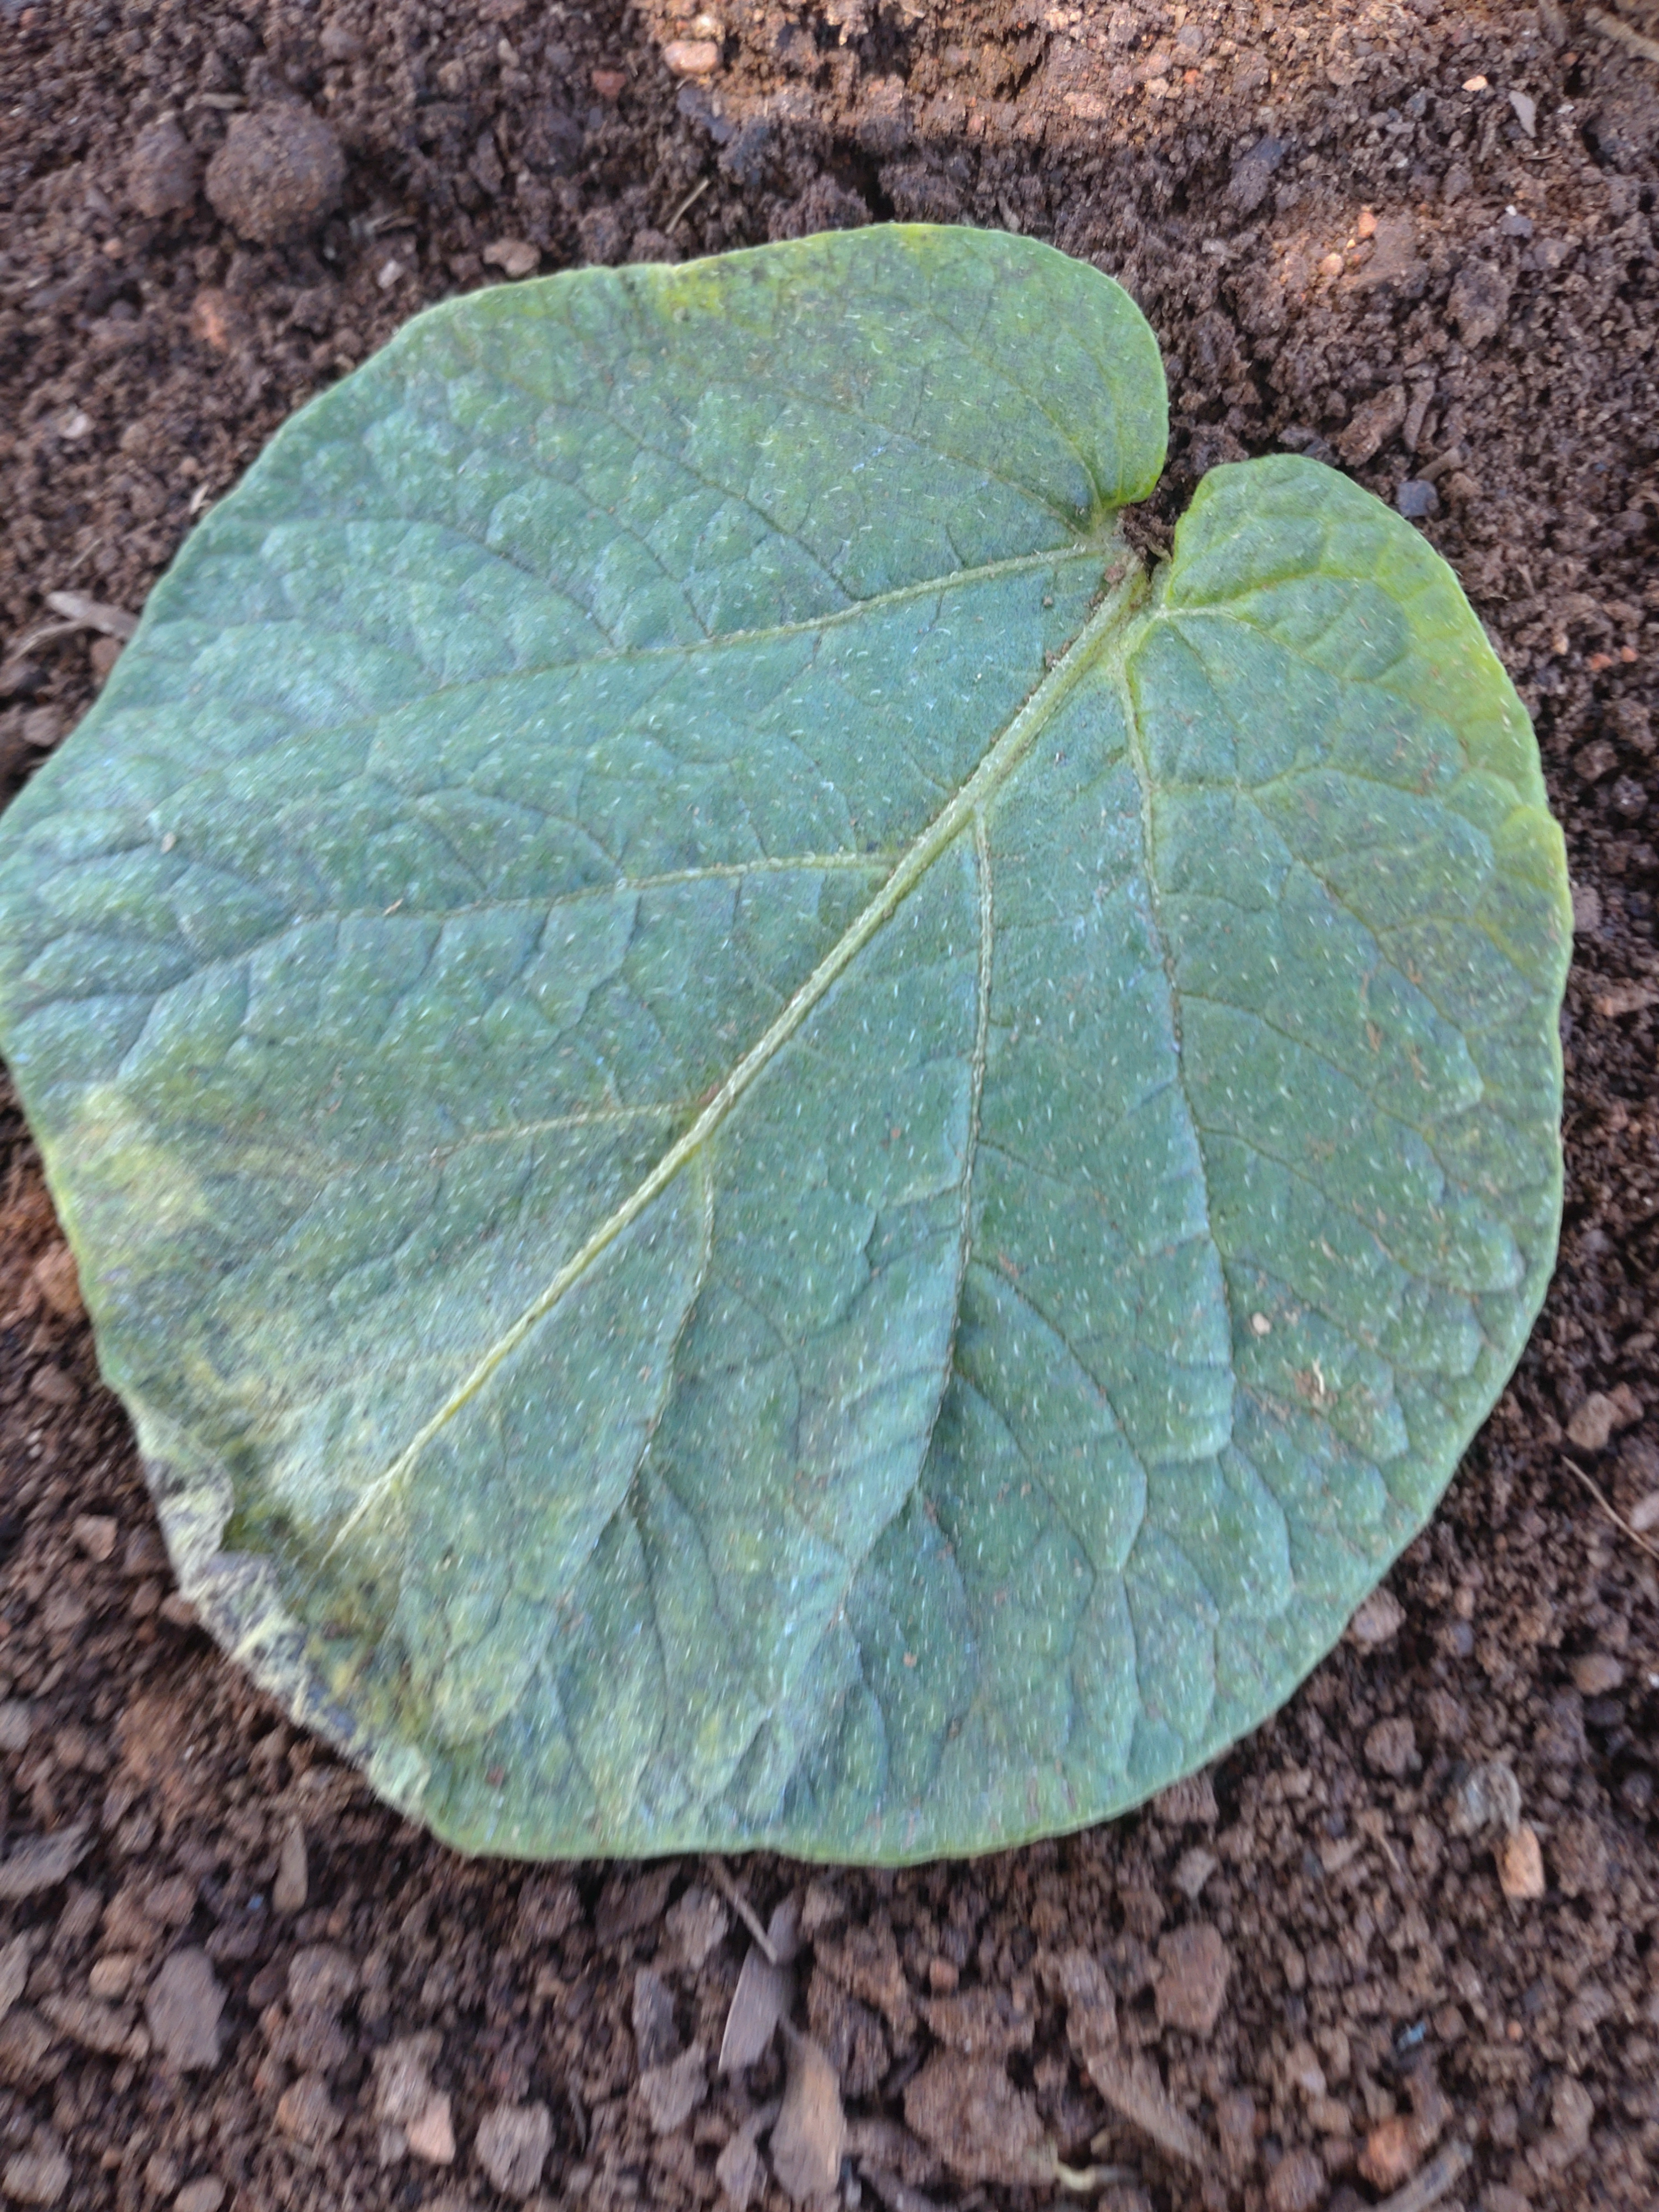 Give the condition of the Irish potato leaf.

early blight
